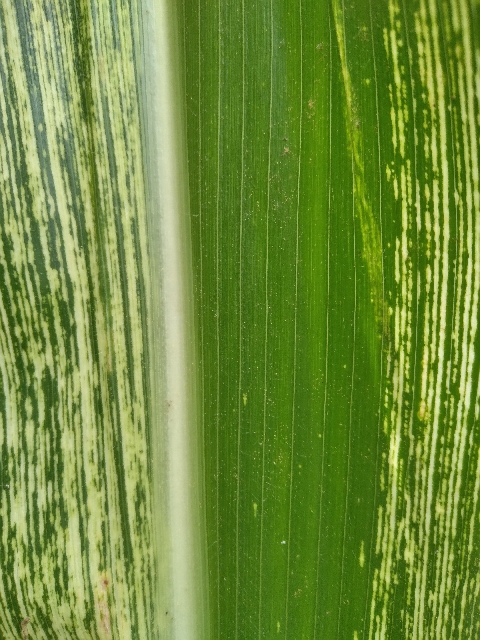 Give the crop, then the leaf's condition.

maize, maize streak virus
